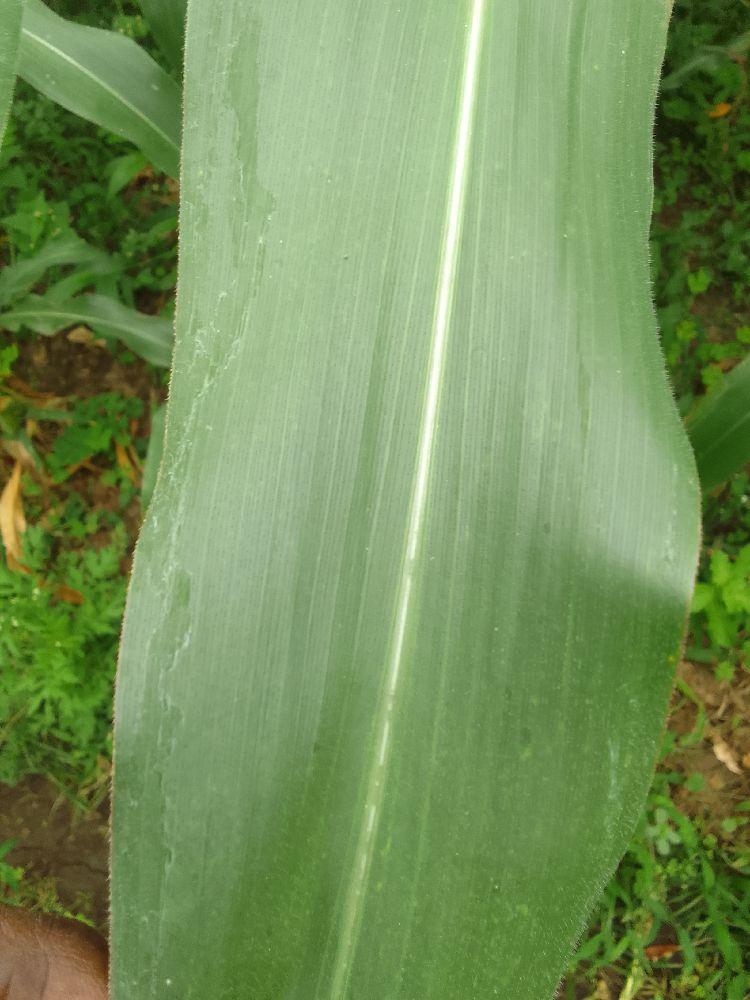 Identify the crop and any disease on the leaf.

maize, healthy
